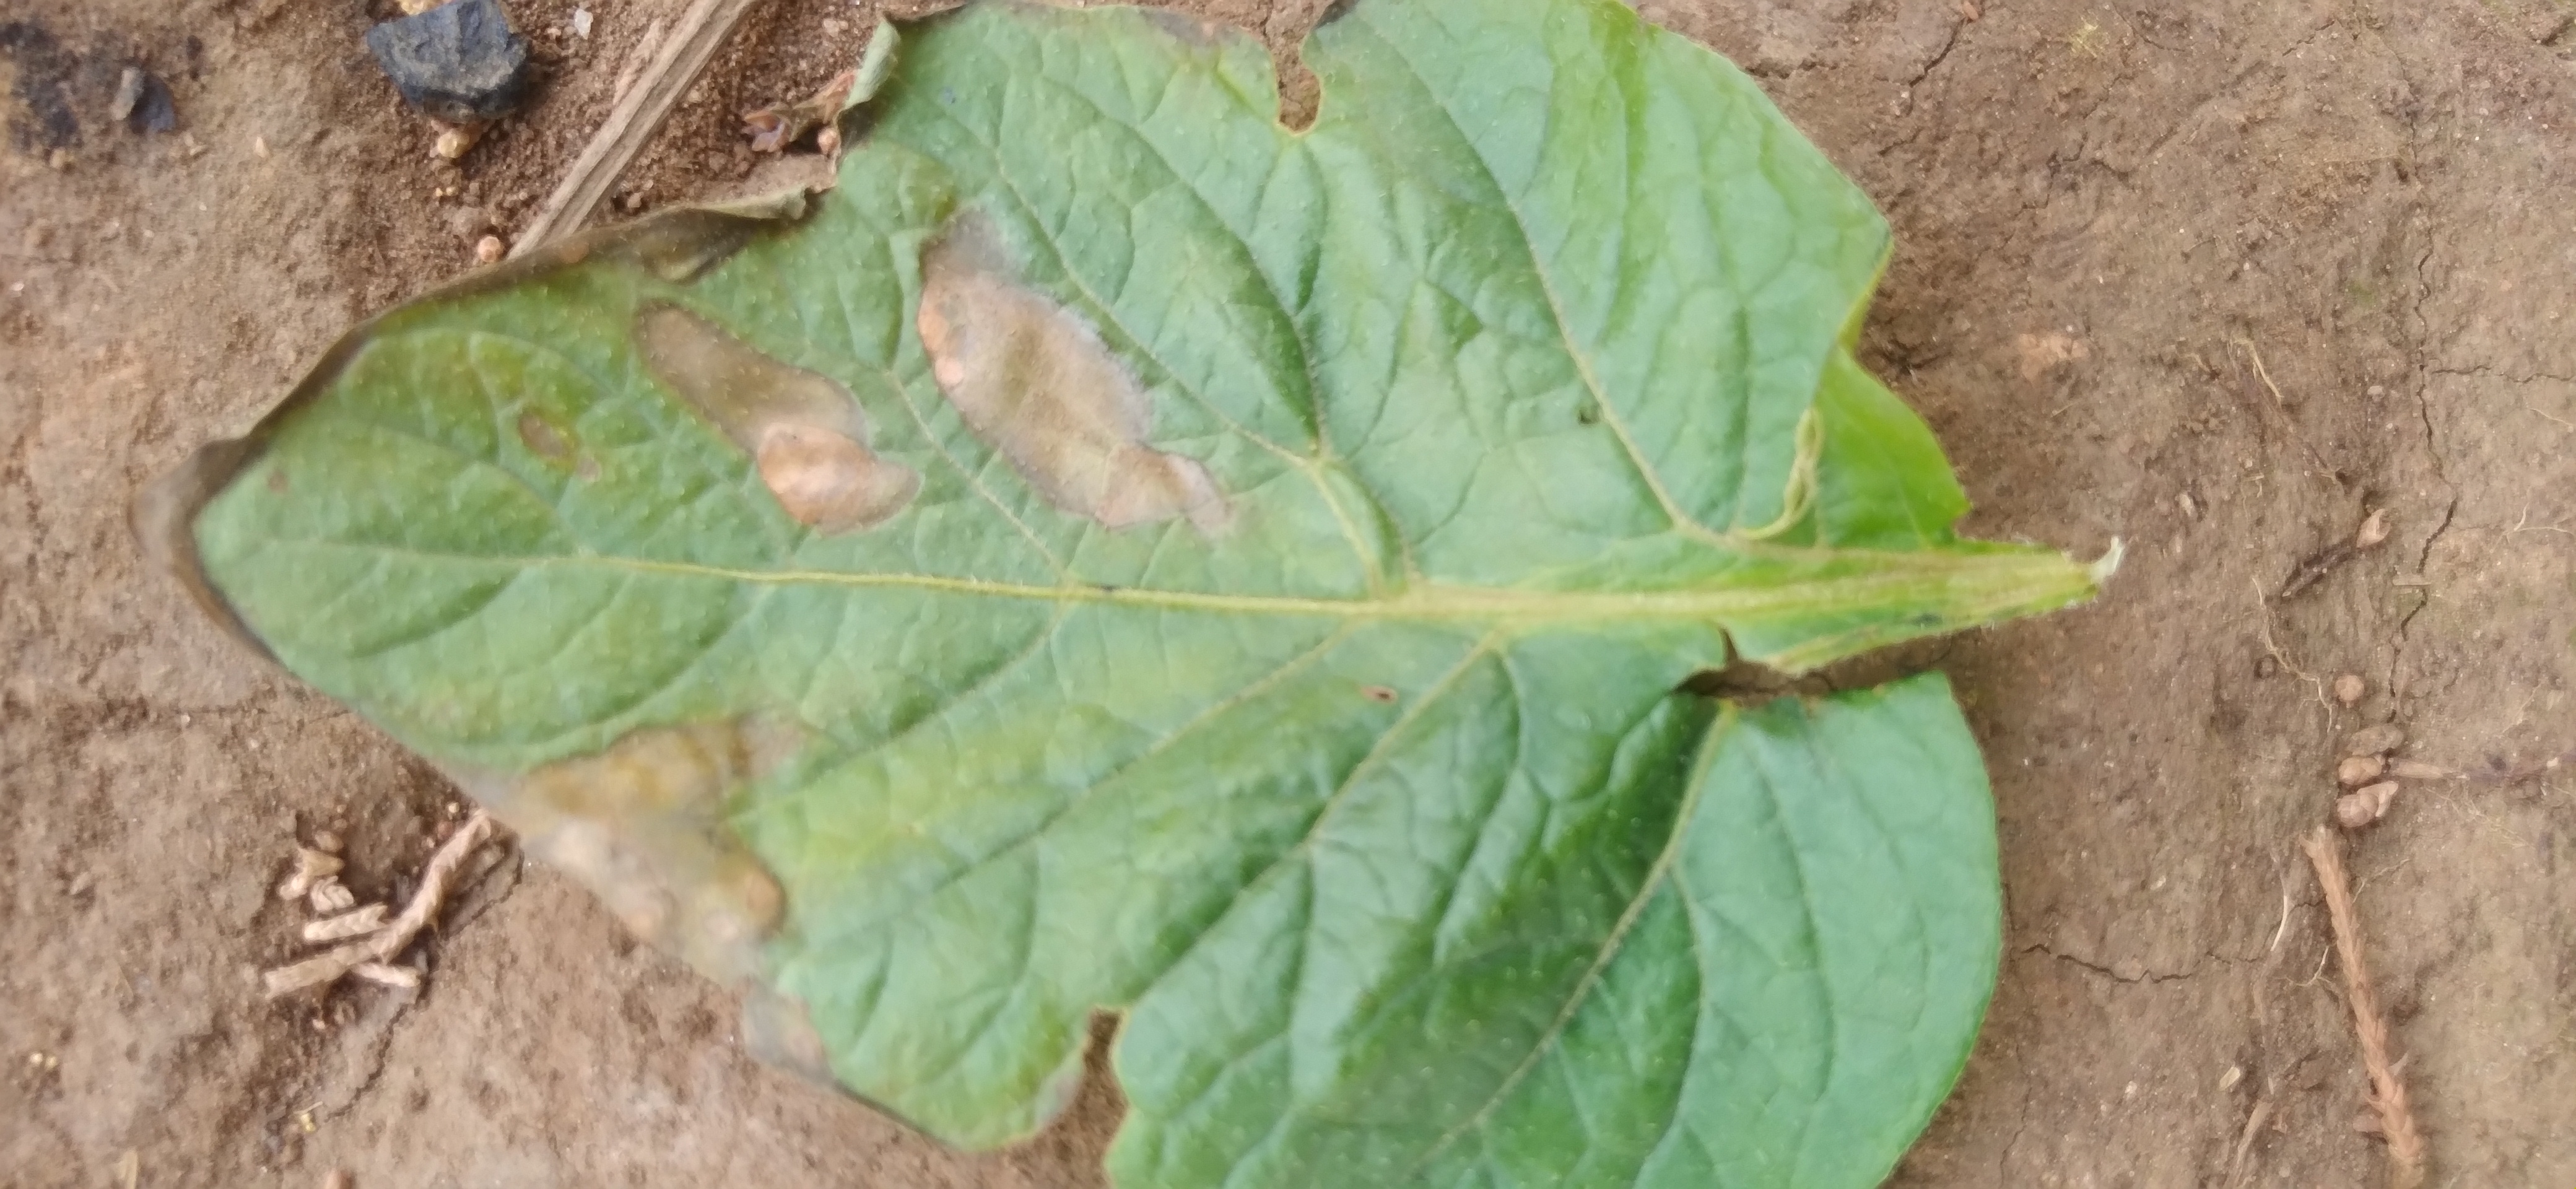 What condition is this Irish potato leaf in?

early blight
